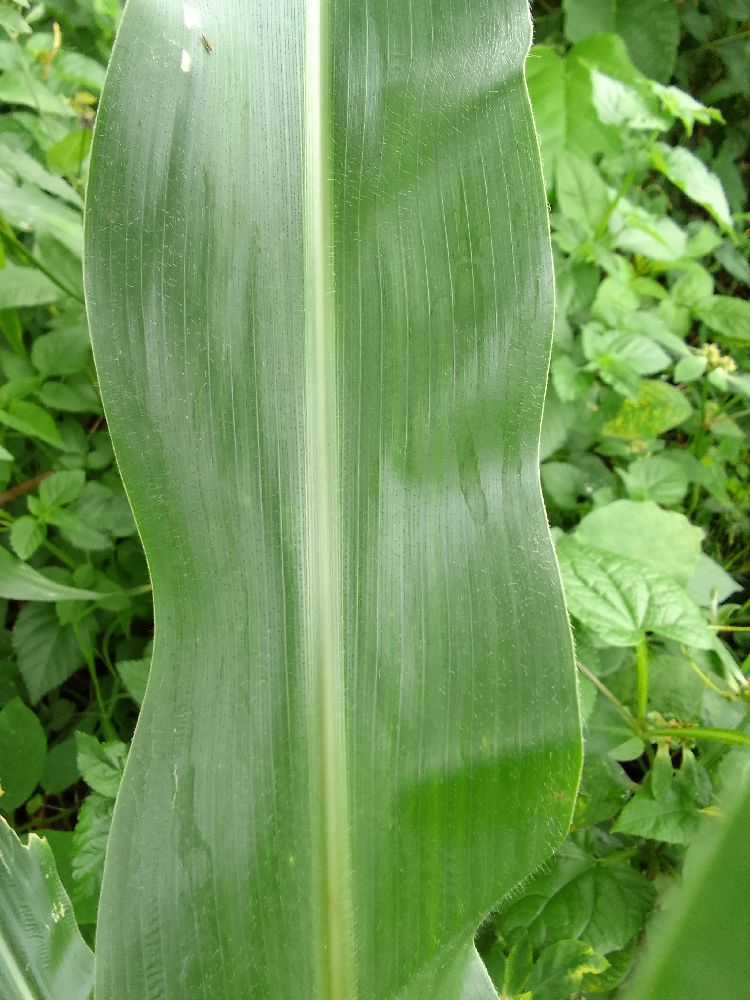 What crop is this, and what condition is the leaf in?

maize, healthy
